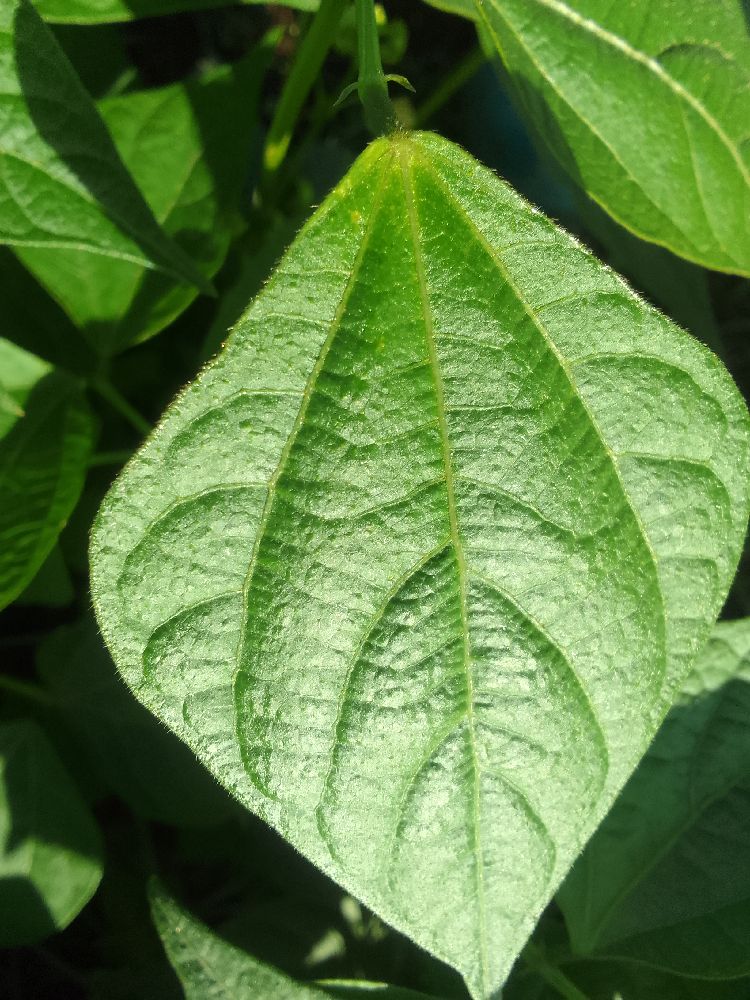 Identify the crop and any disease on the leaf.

common bean, healthy
